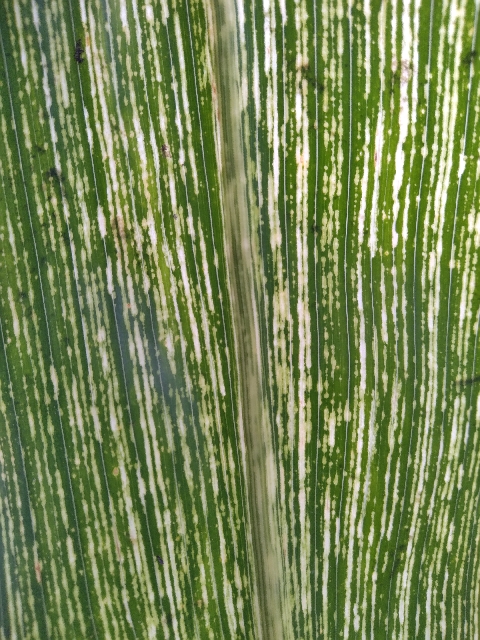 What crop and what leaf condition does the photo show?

maize, maize streak virus
